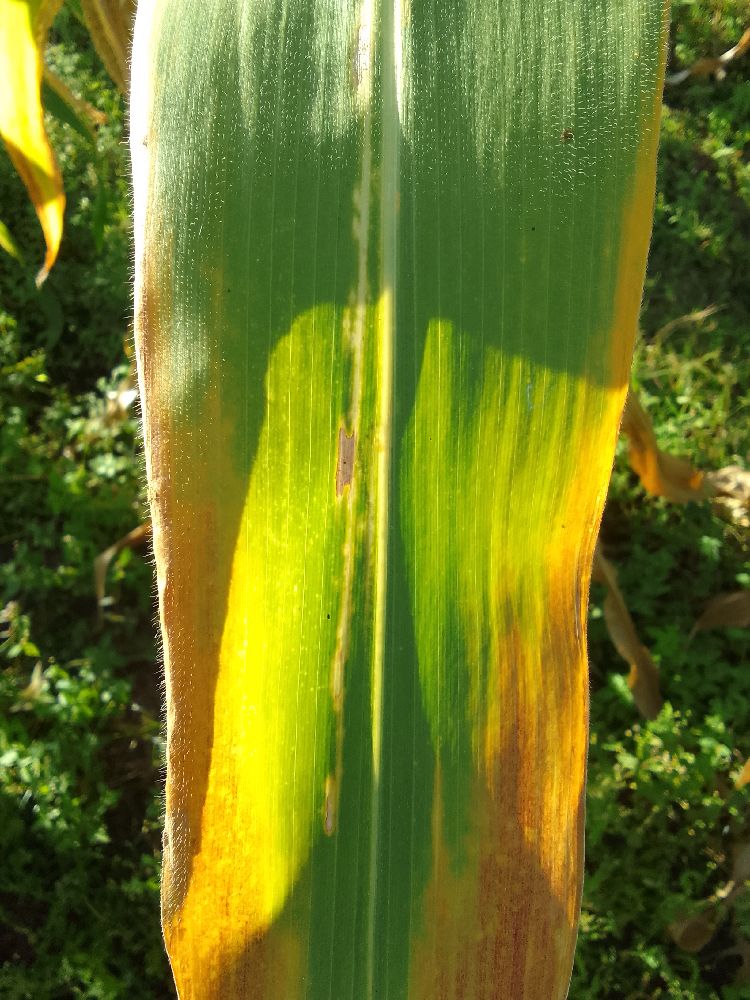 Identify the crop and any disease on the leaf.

maize, maize lethal necrosis
